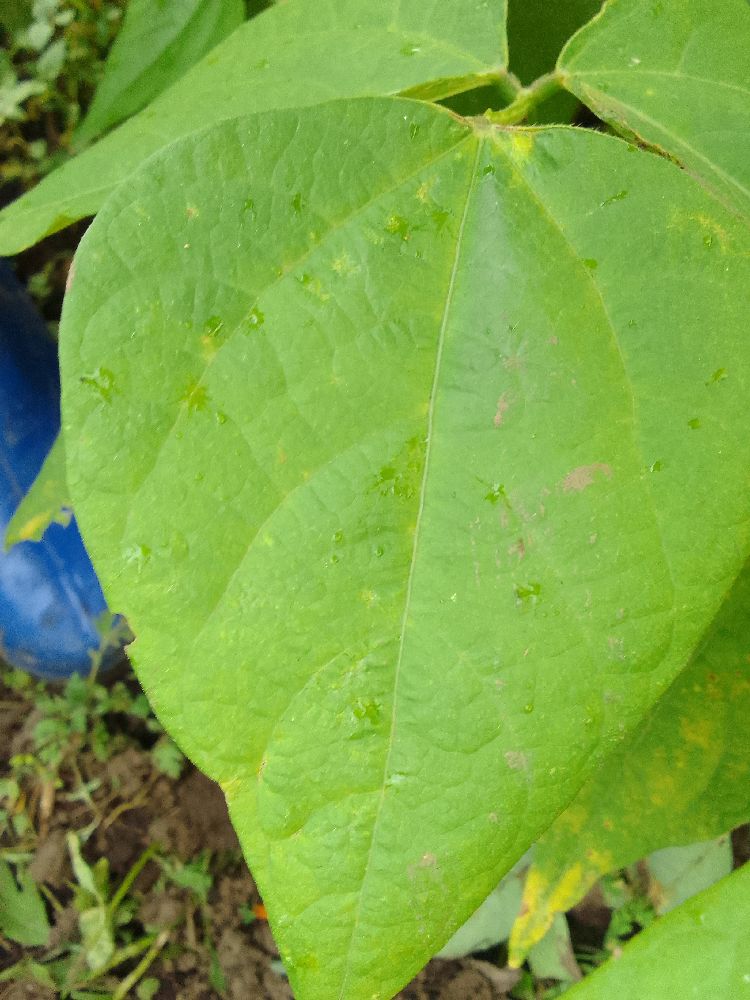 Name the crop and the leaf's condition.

common bean, healthy
